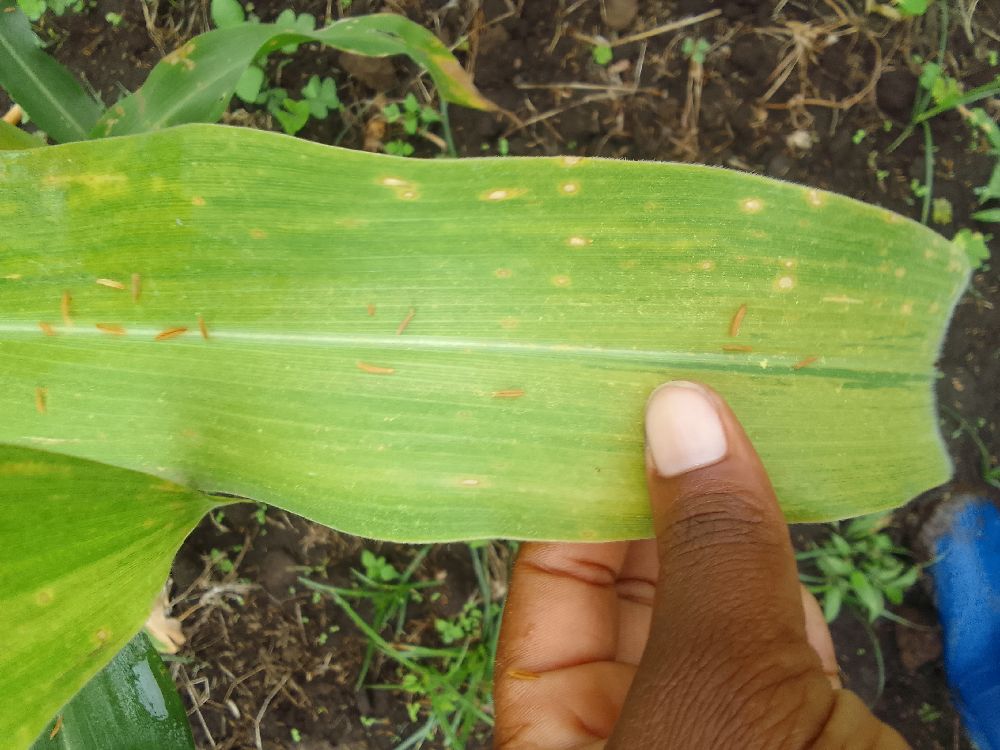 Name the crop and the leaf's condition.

maize, maize lethal necrosis
